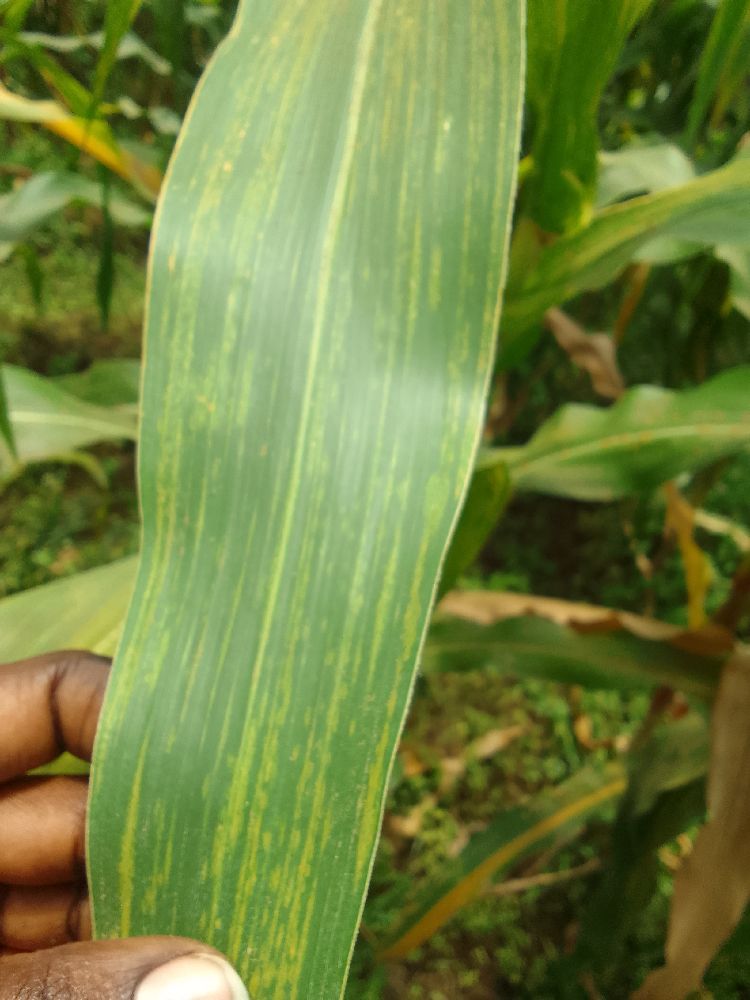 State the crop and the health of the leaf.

maize, maize lethal necrosis
